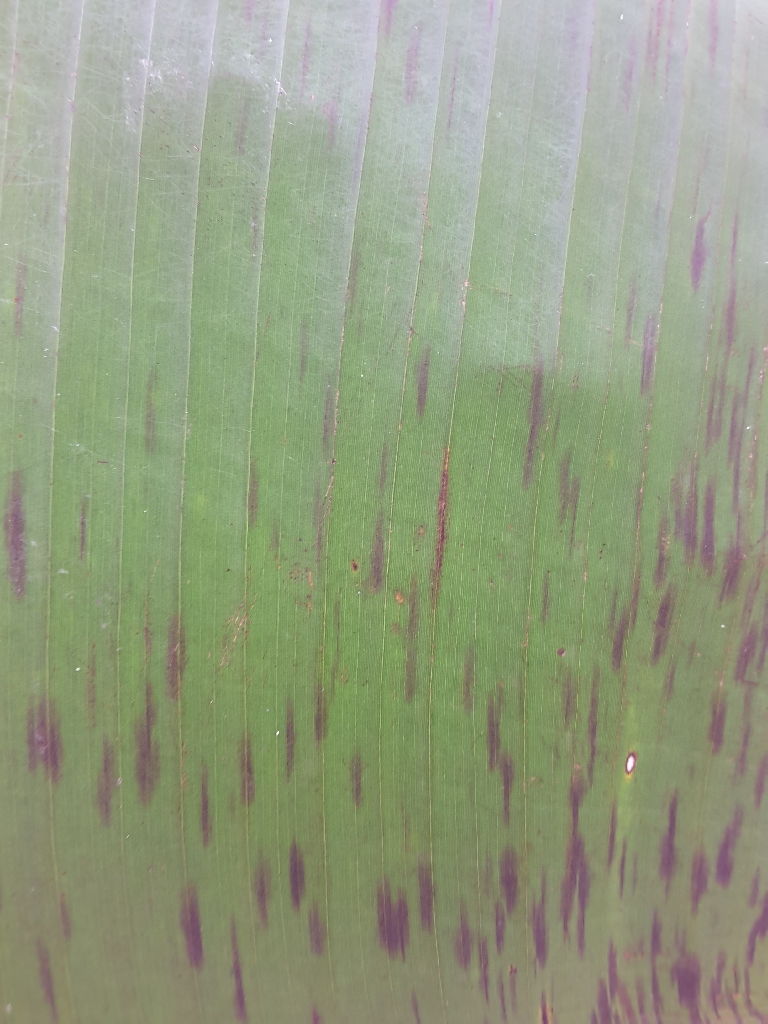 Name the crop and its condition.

banana, black sigatoka
